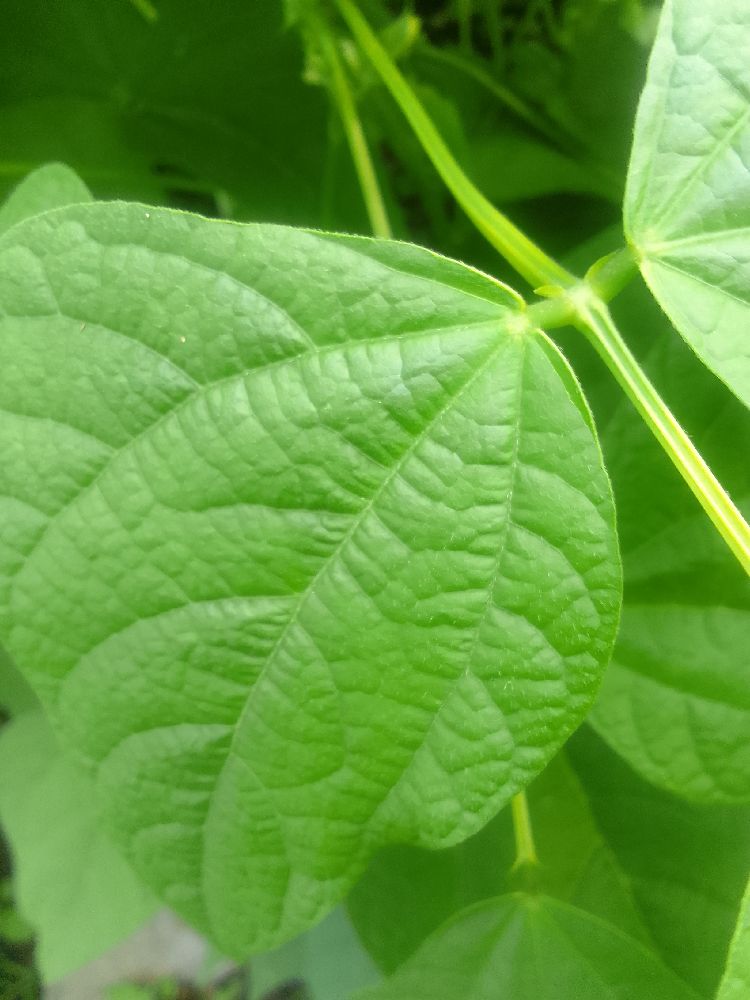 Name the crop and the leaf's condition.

common bean, healthy
